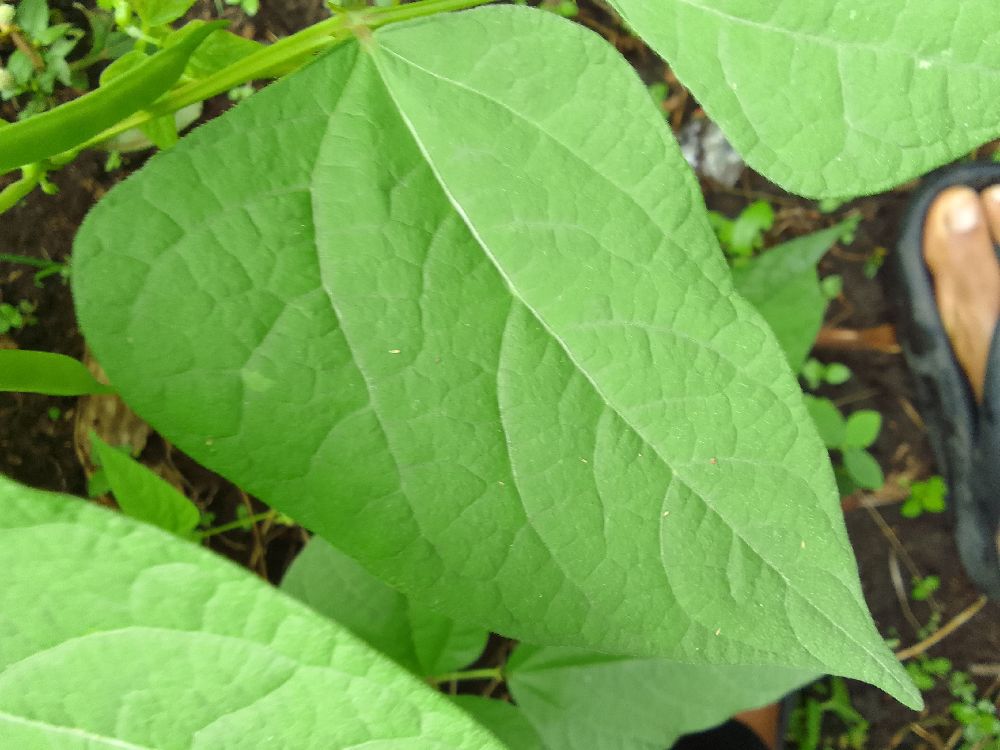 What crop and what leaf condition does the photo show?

common bean, healthy
